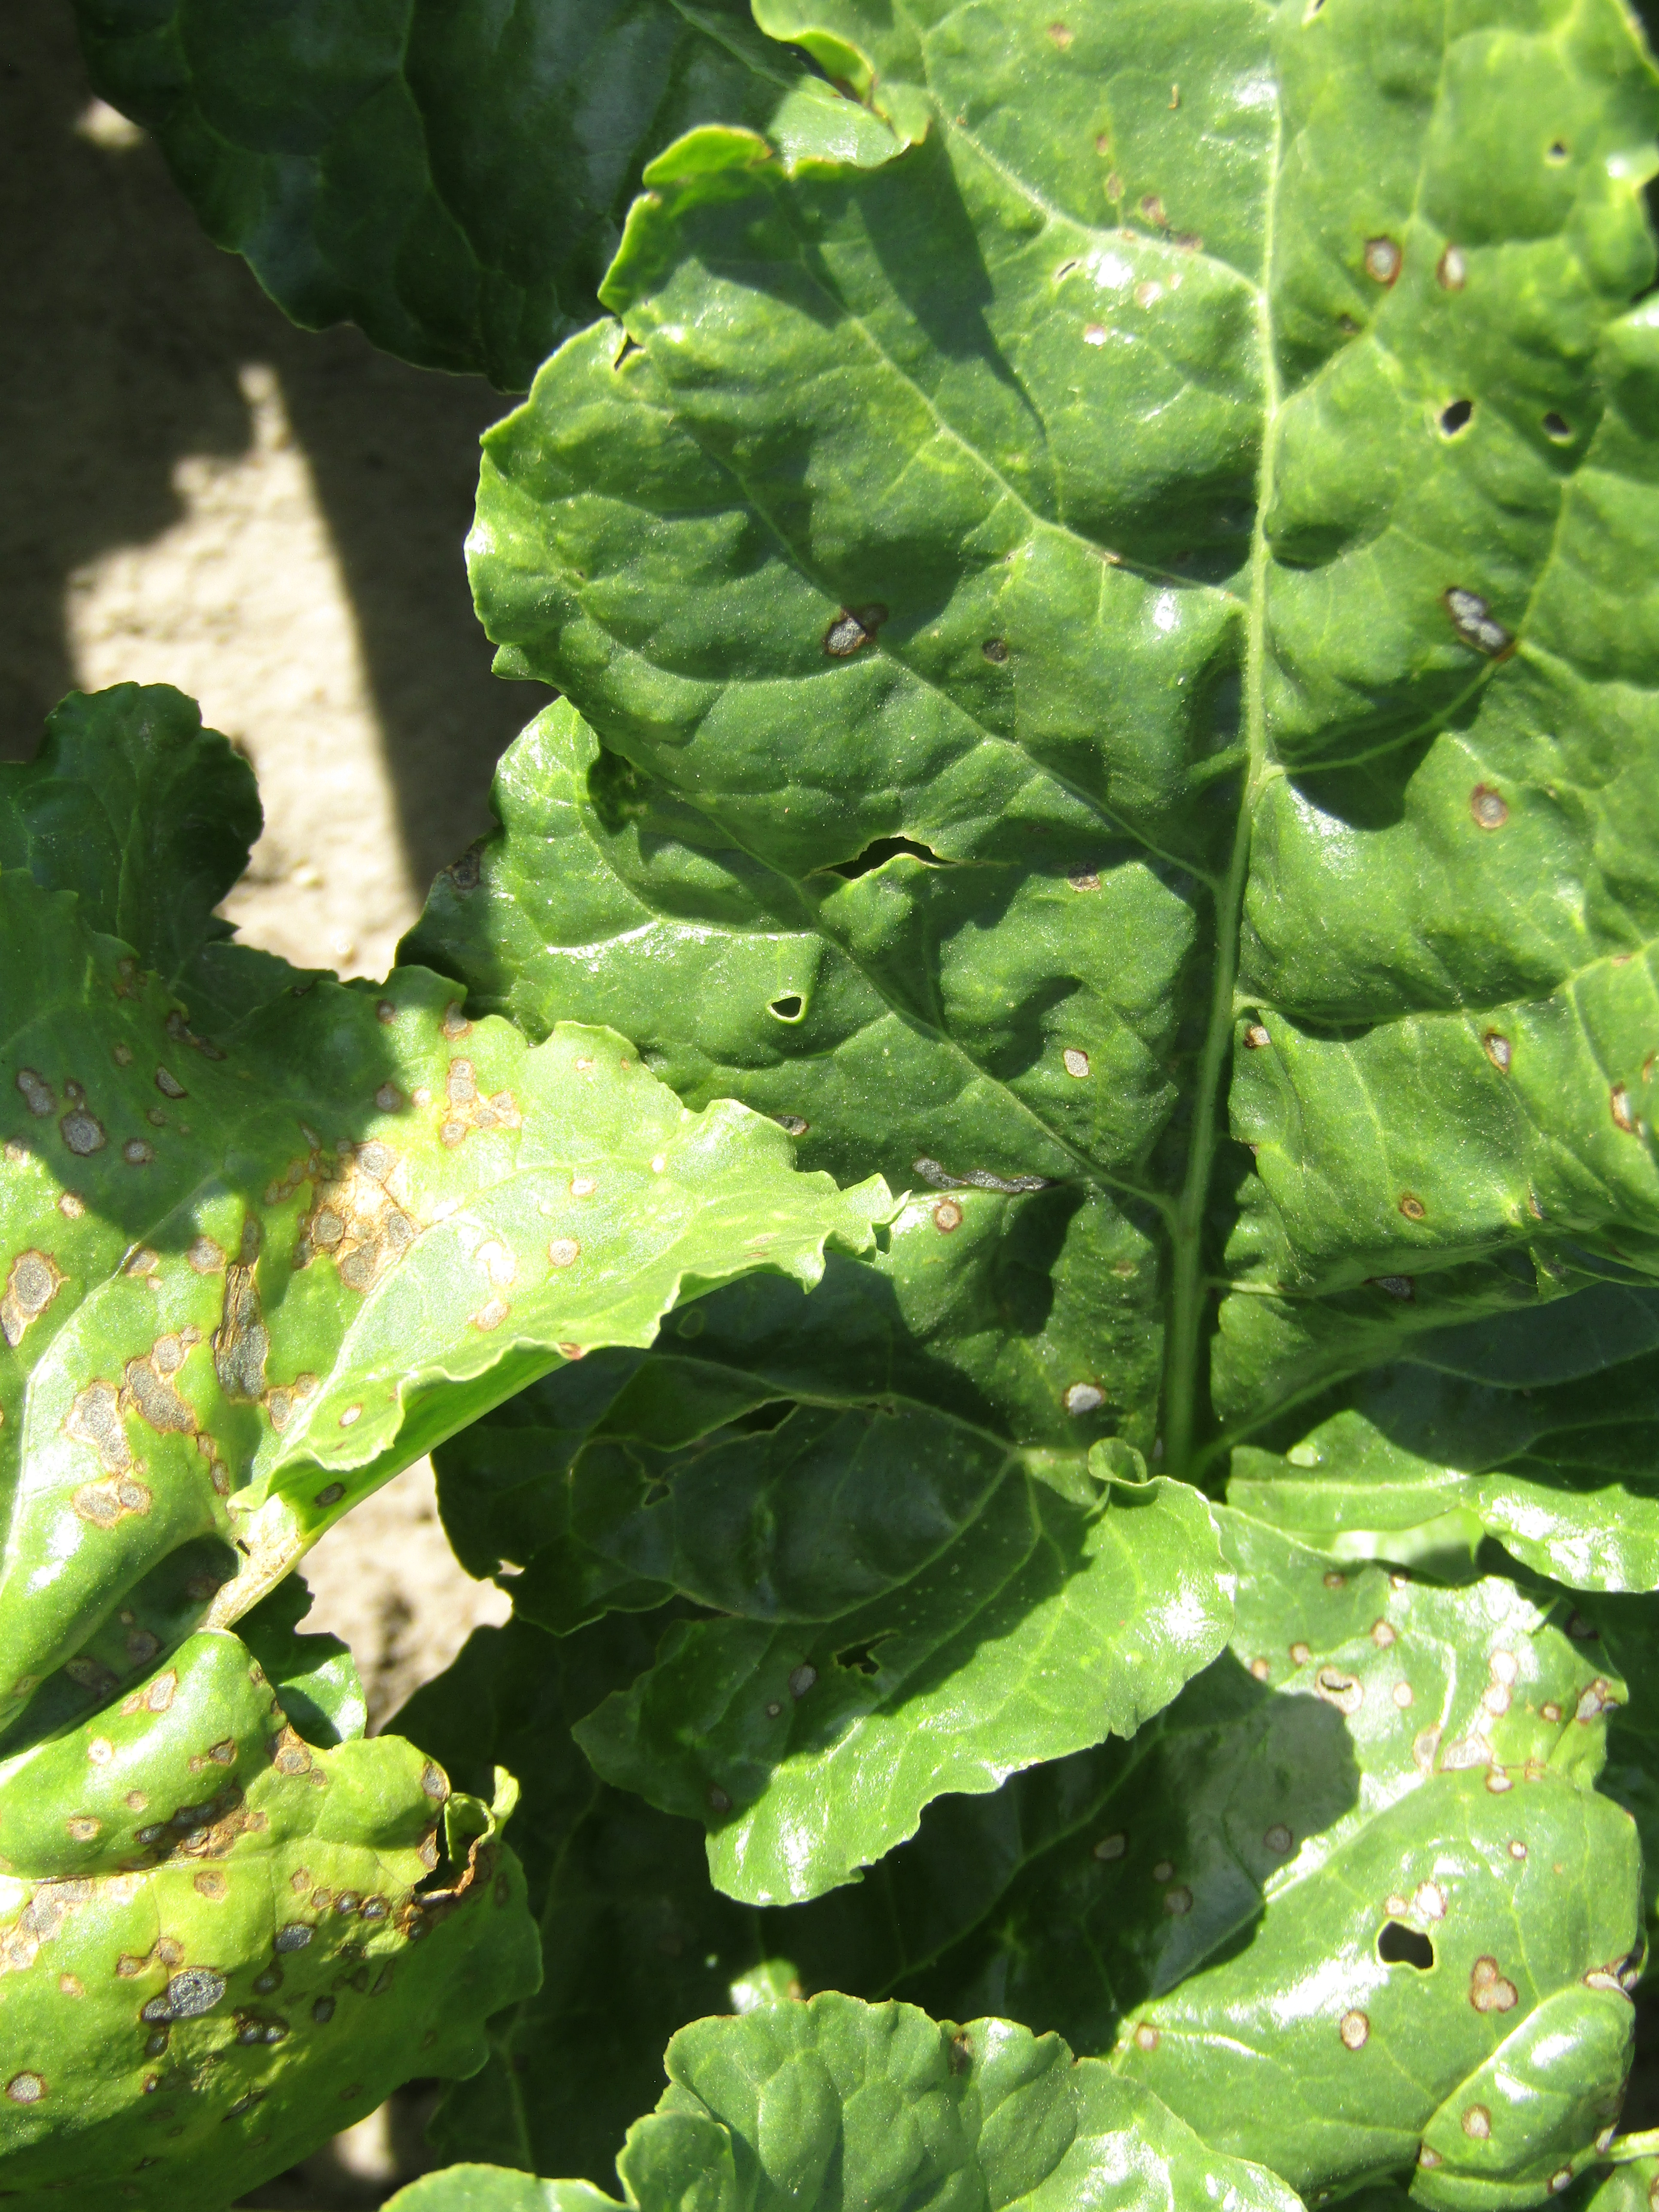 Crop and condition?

beet, cercospora
